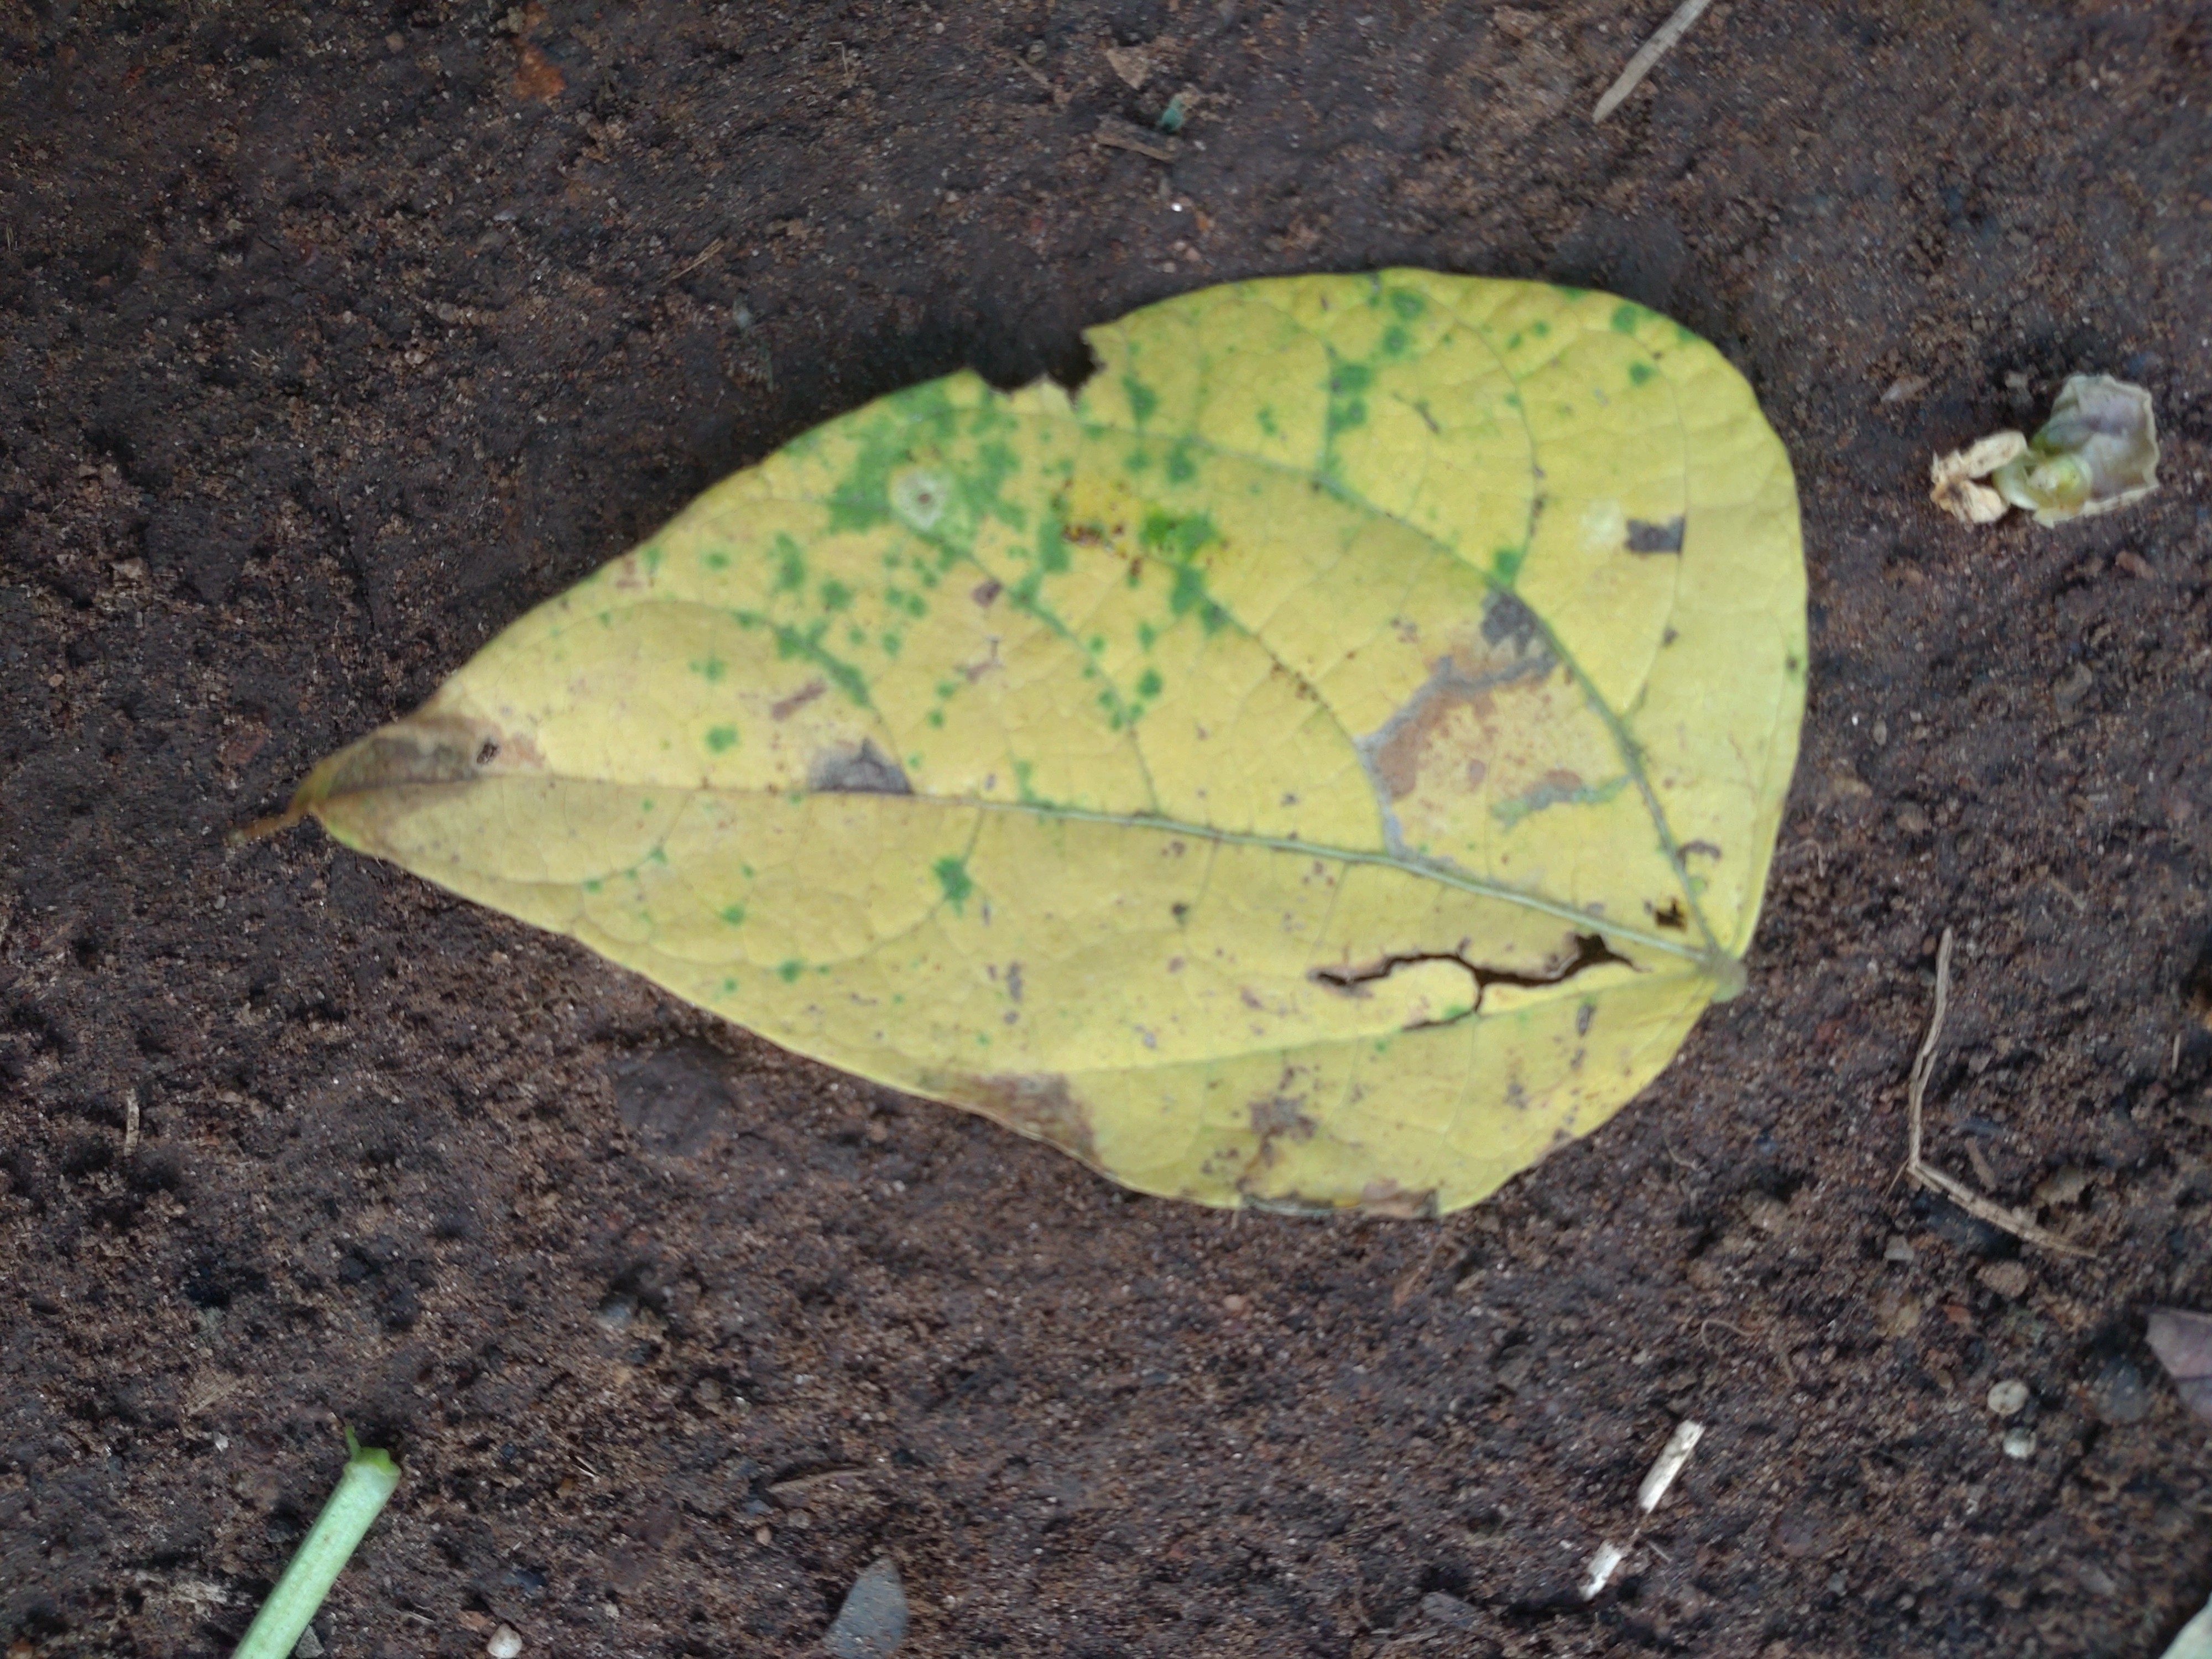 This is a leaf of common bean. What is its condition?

anthracnose
